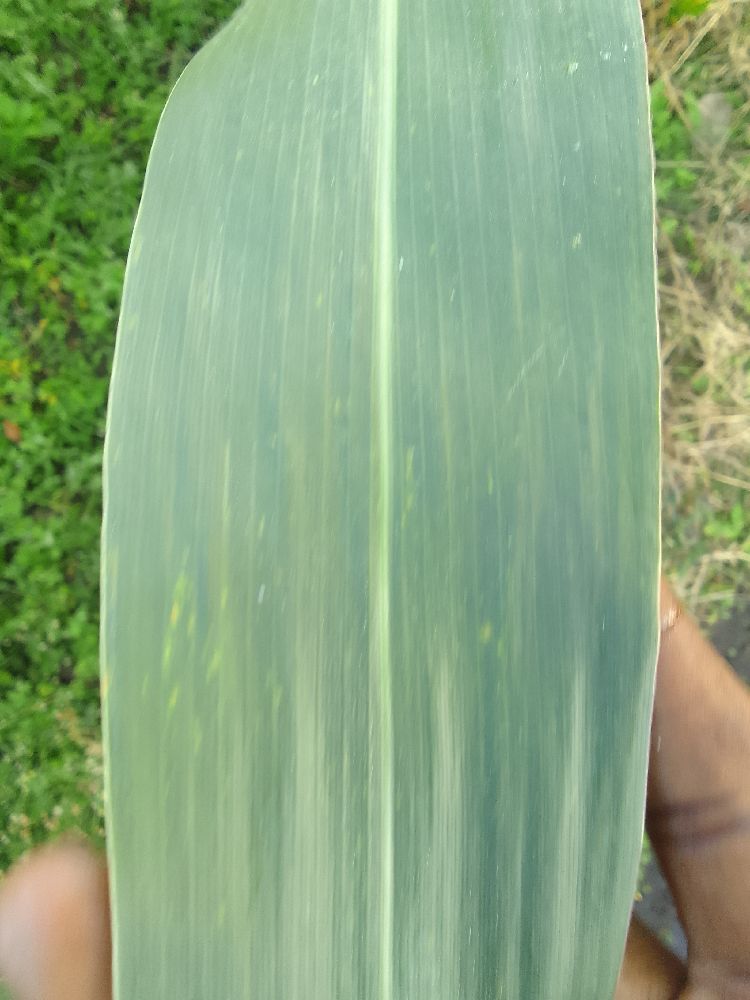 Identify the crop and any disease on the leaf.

maize, healthy
